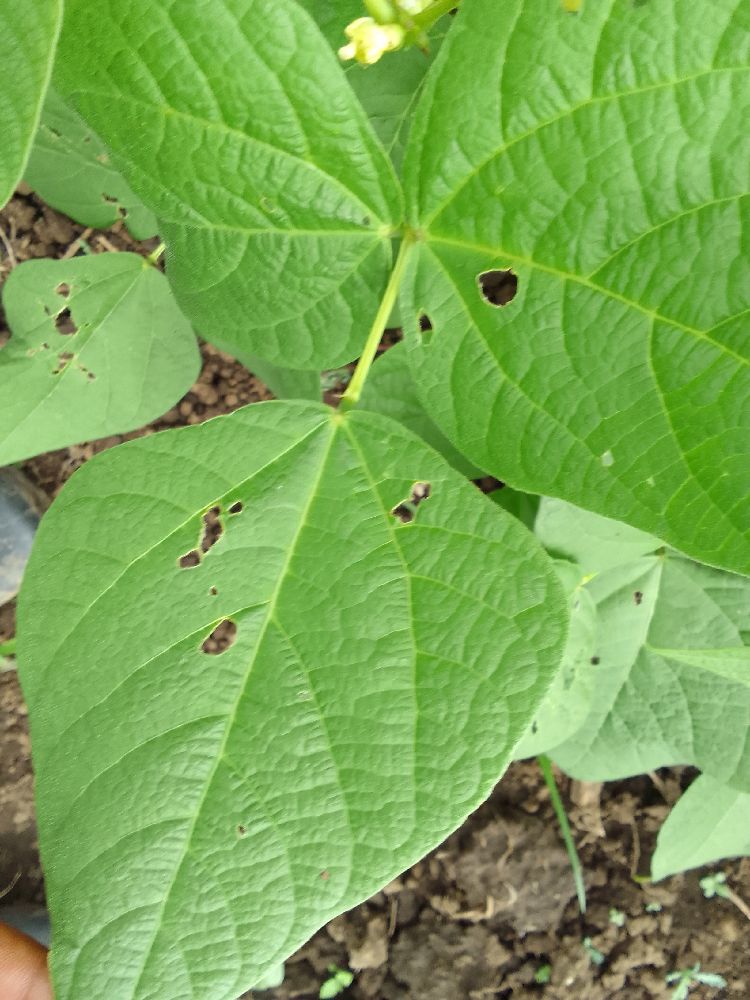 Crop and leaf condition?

common bean, healthy
